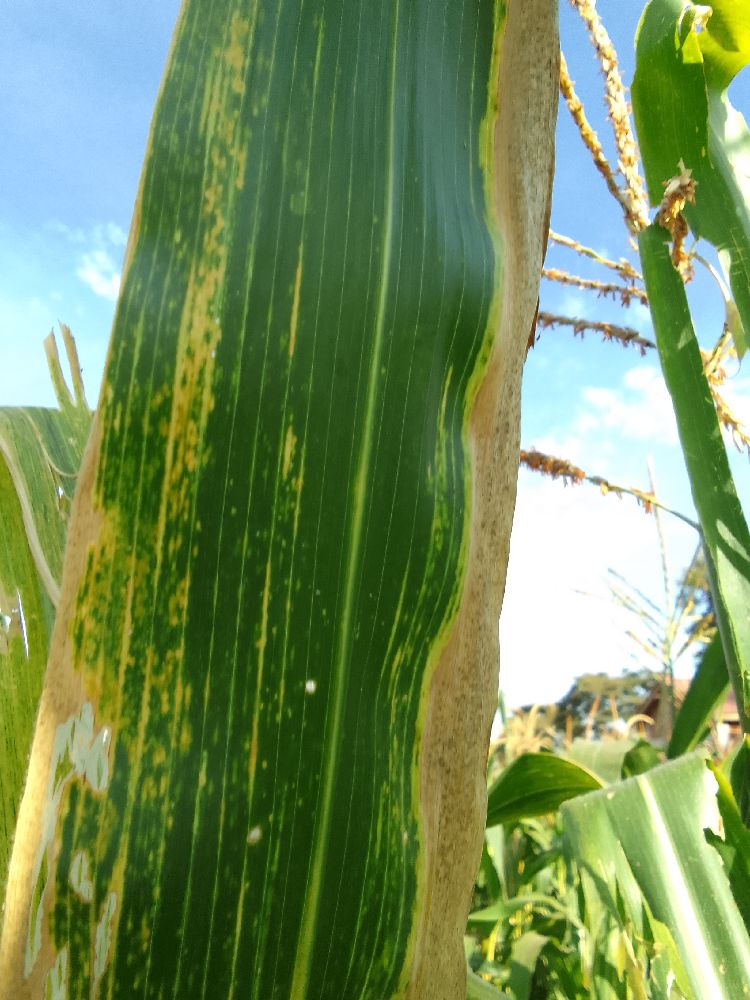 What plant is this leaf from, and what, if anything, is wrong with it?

maize, maize lethal necrosis
